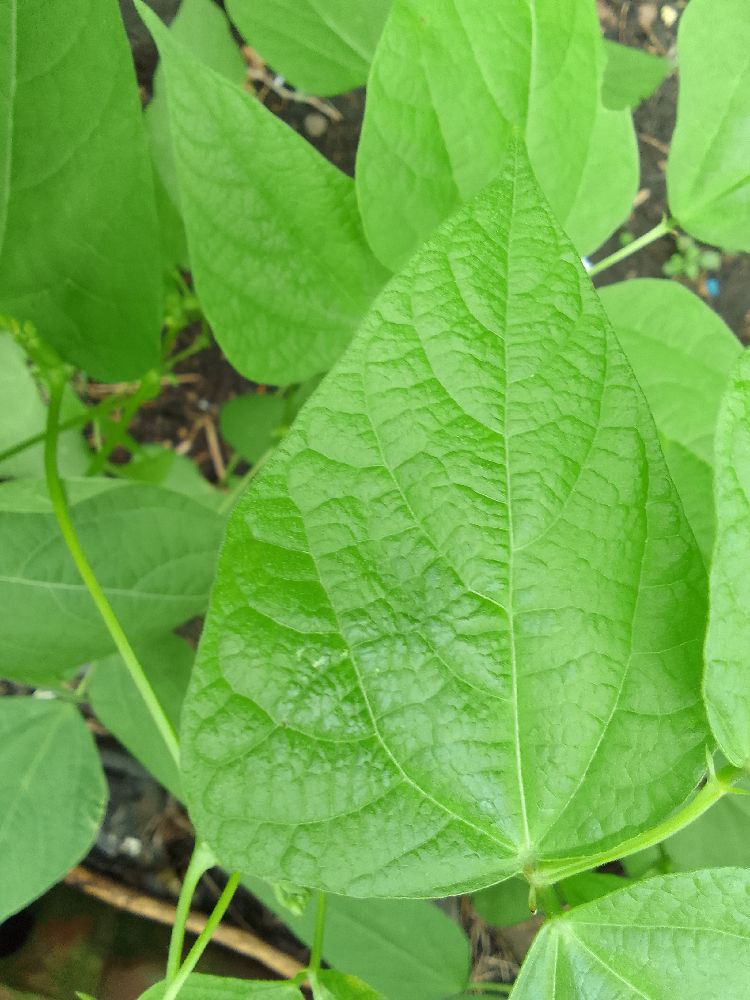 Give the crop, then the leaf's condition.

common bean, healthy
